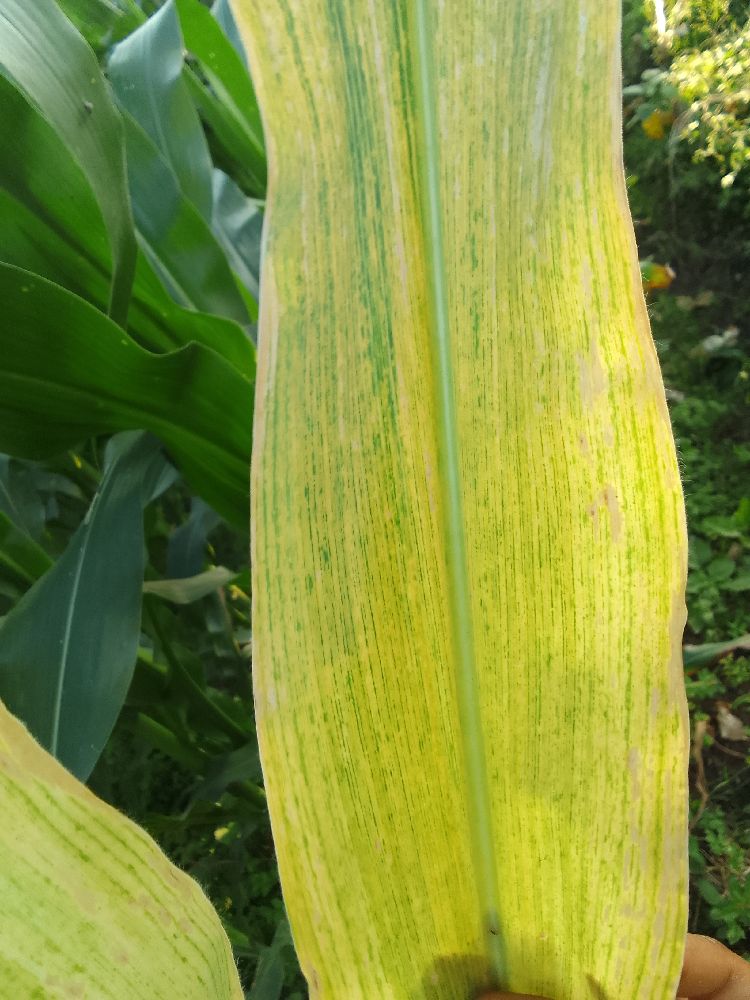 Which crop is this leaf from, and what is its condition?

maize, maize lethal necrosis
